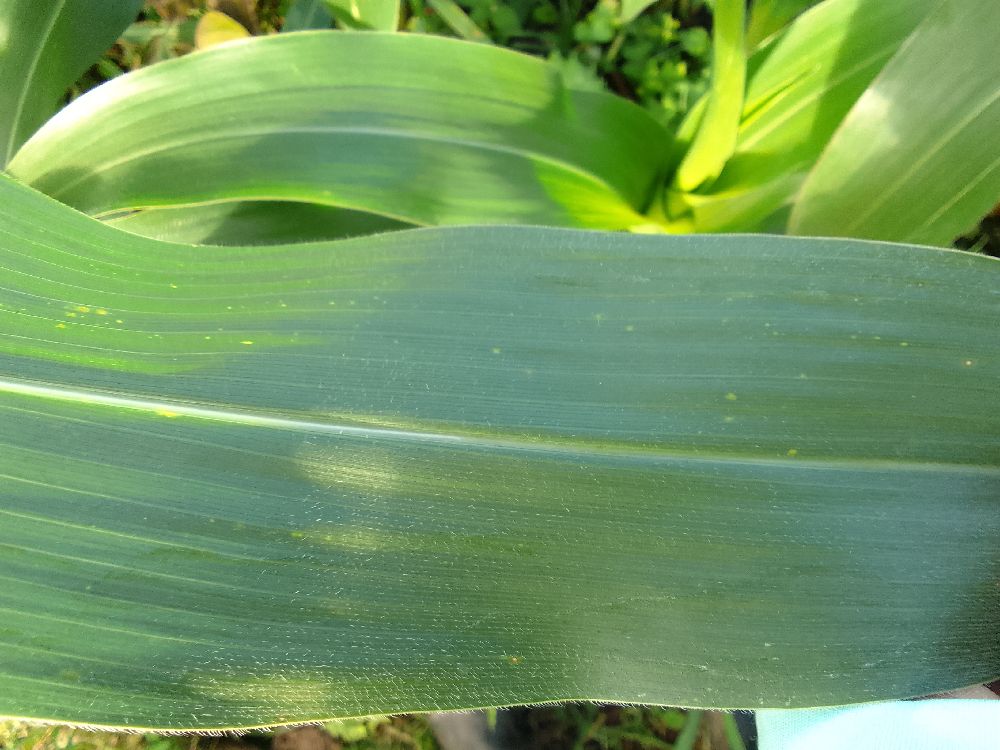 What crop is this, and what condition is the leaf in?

maize, healthy
